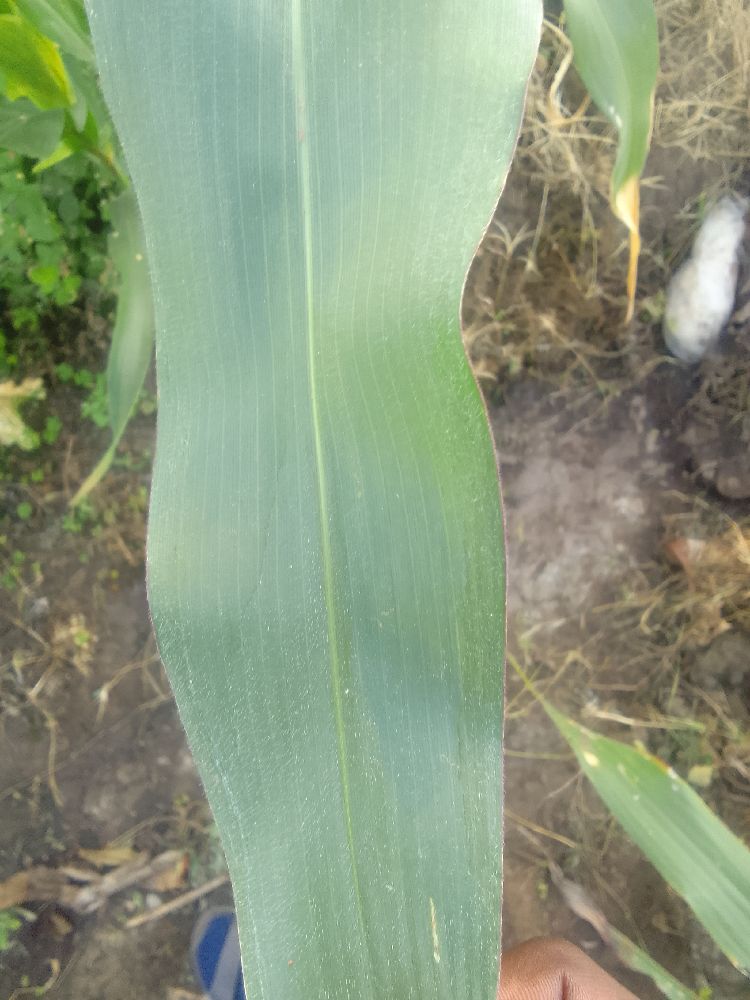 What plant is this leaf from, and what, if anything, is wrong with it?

maize, healthy
